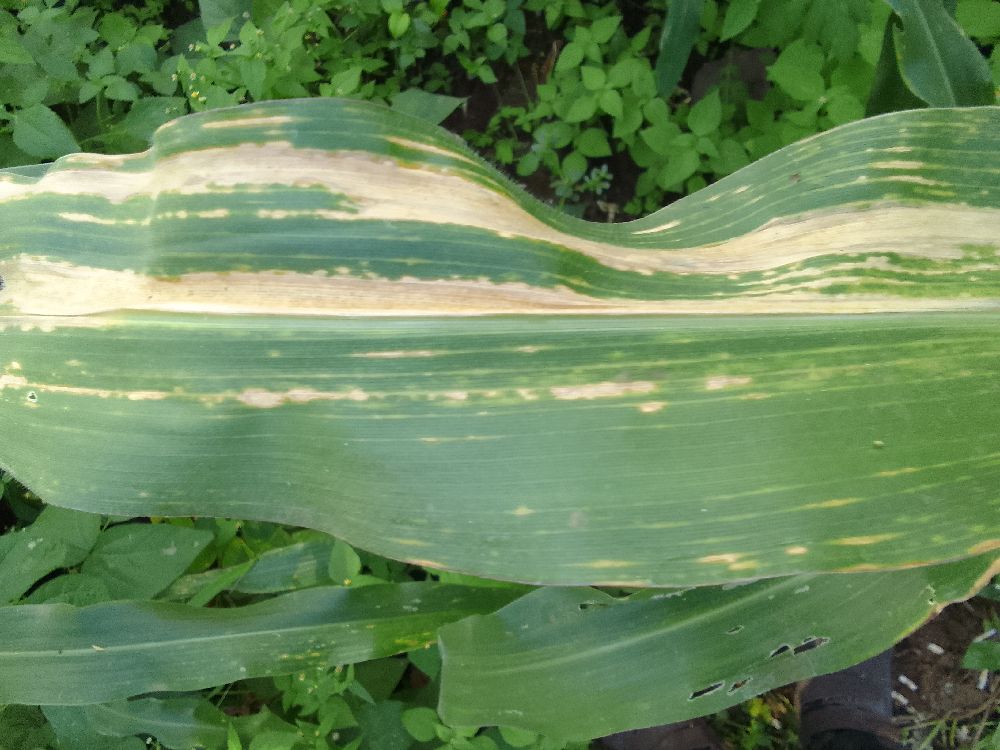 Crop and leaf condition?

maize, maize lethal necrosis
